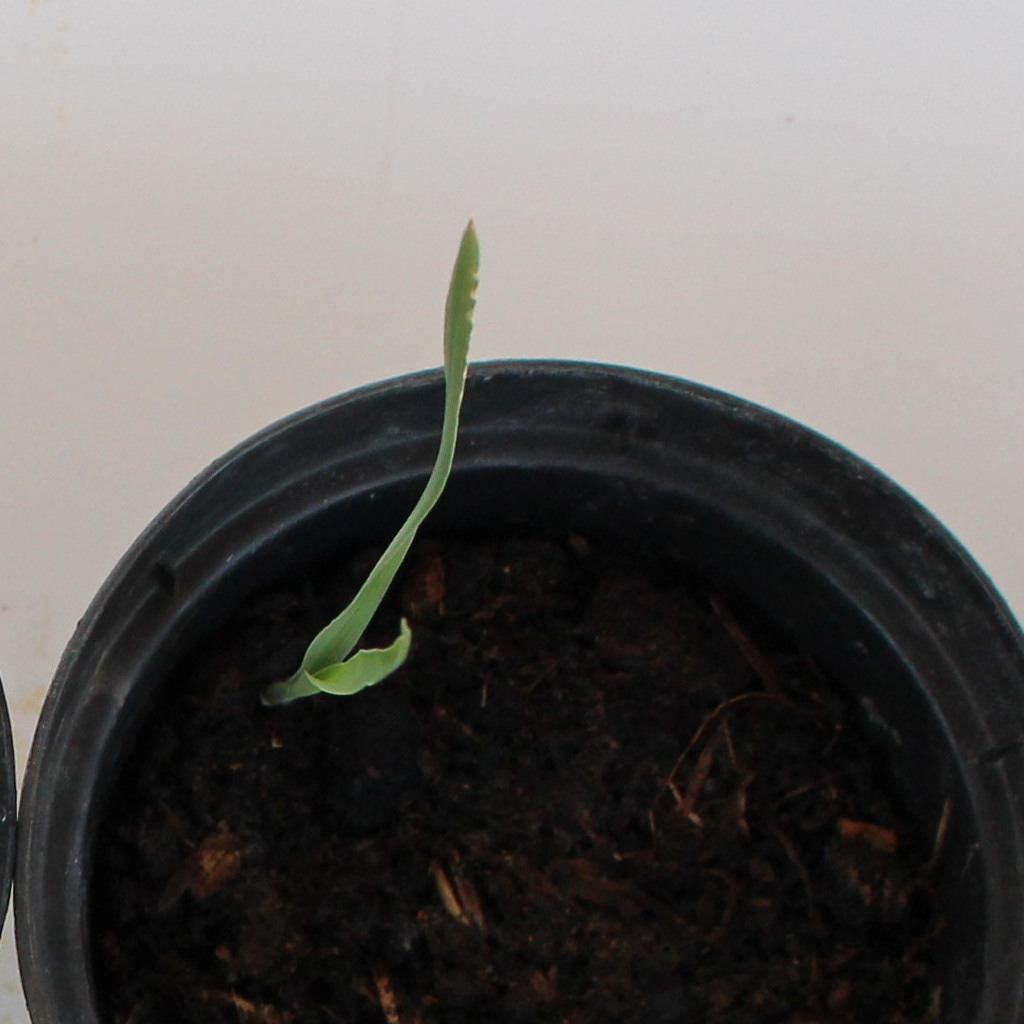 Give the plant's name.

Avena sterilis
